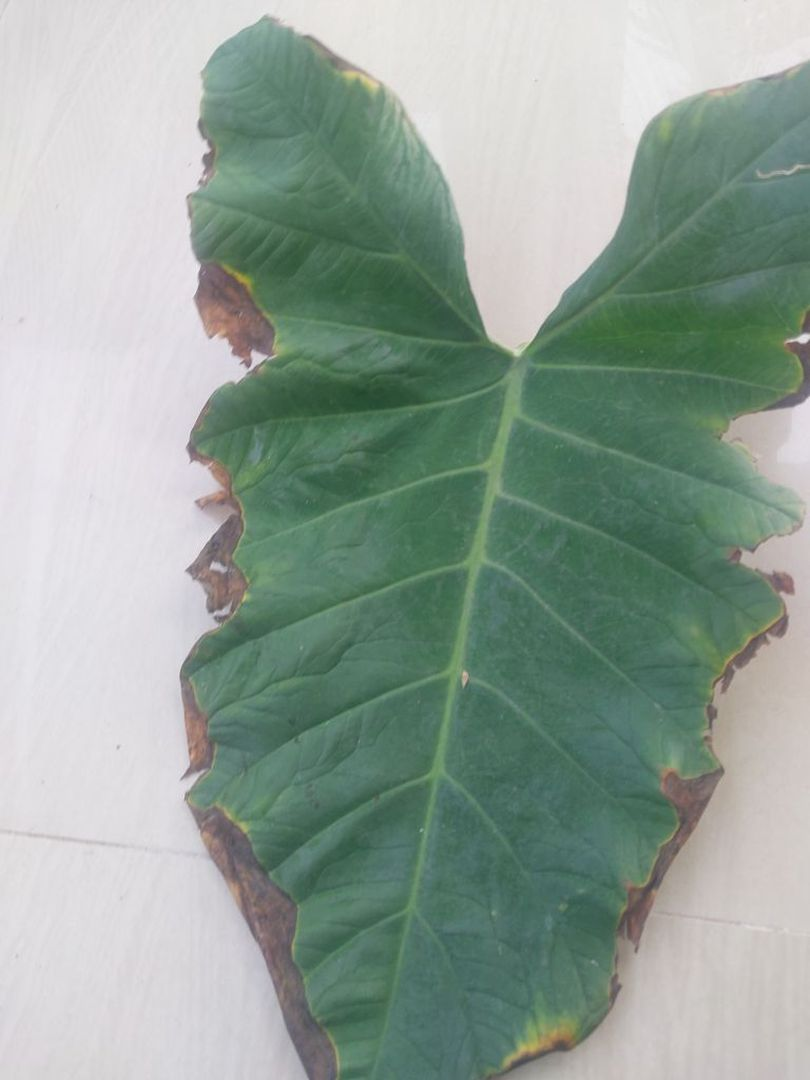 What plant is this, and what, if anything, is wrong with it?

taro, leaf blight
